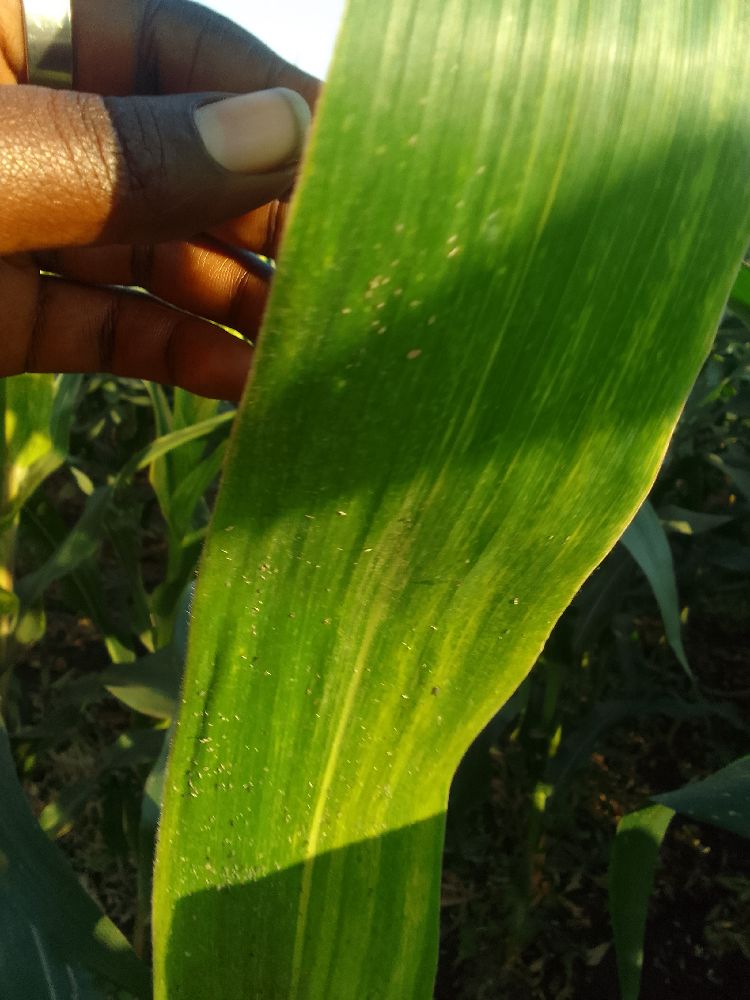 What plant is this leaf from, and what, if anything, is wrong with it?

maize, maize lethal necrosis
